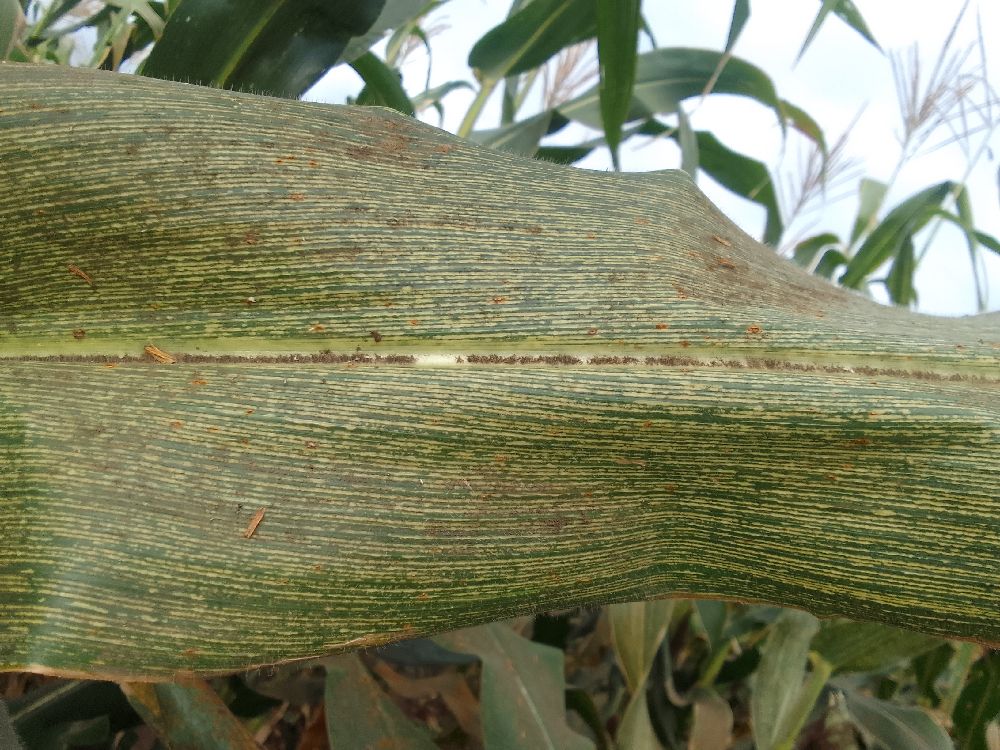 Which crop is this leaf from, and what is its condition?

maize, maize streak virus
